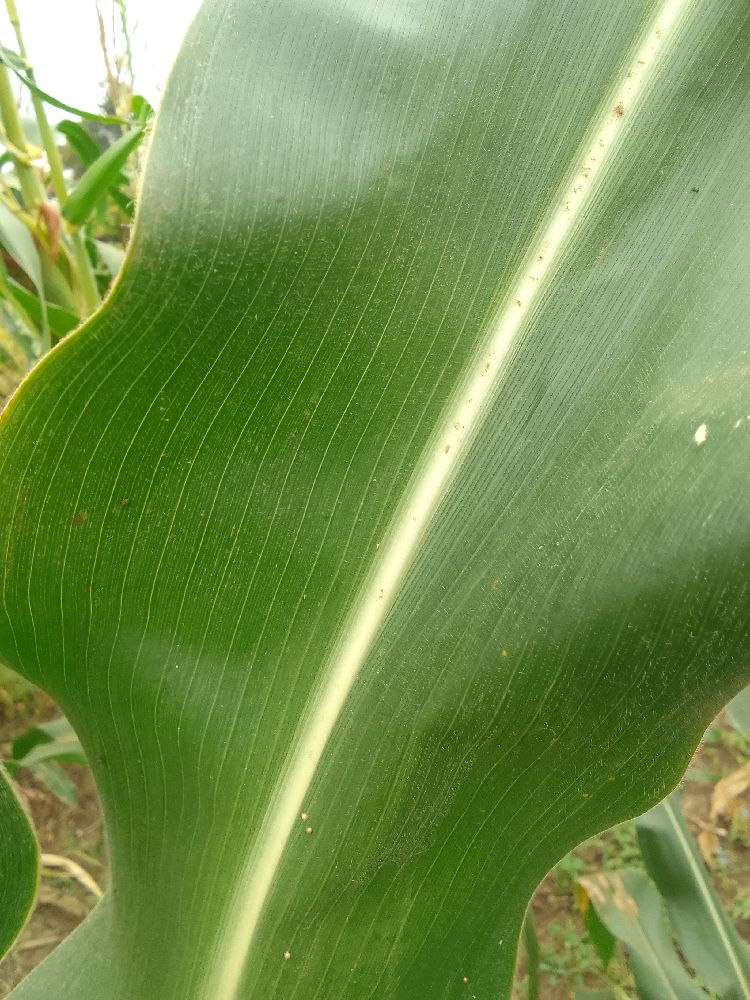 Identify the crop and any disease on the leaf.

maize, healthy
